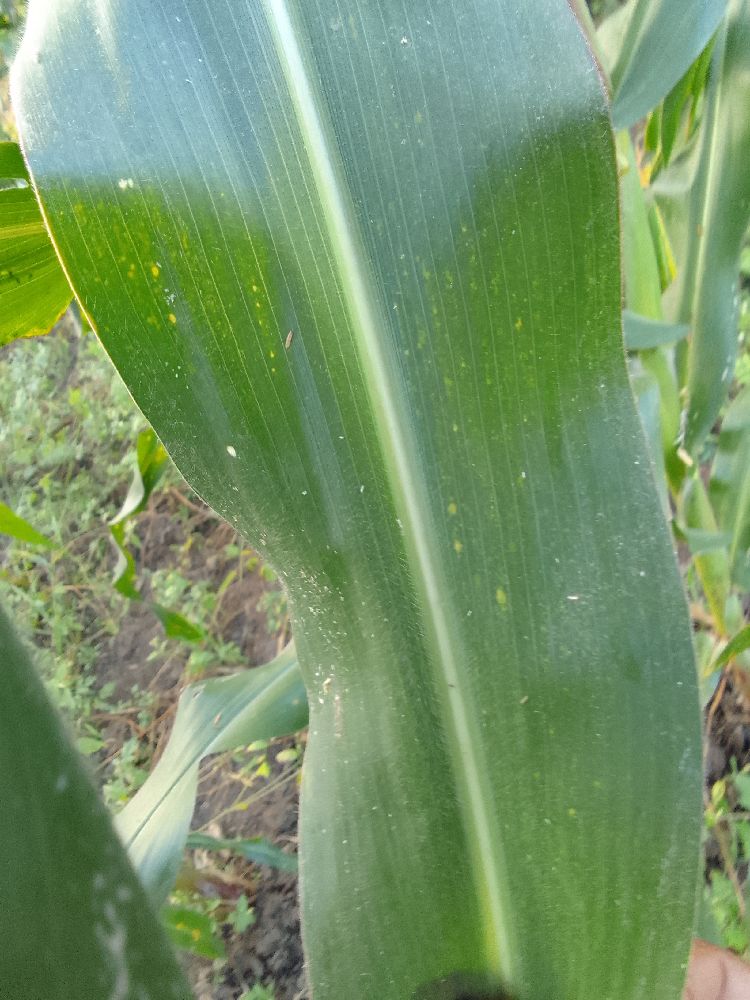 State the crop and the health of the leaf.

maize, healthy
